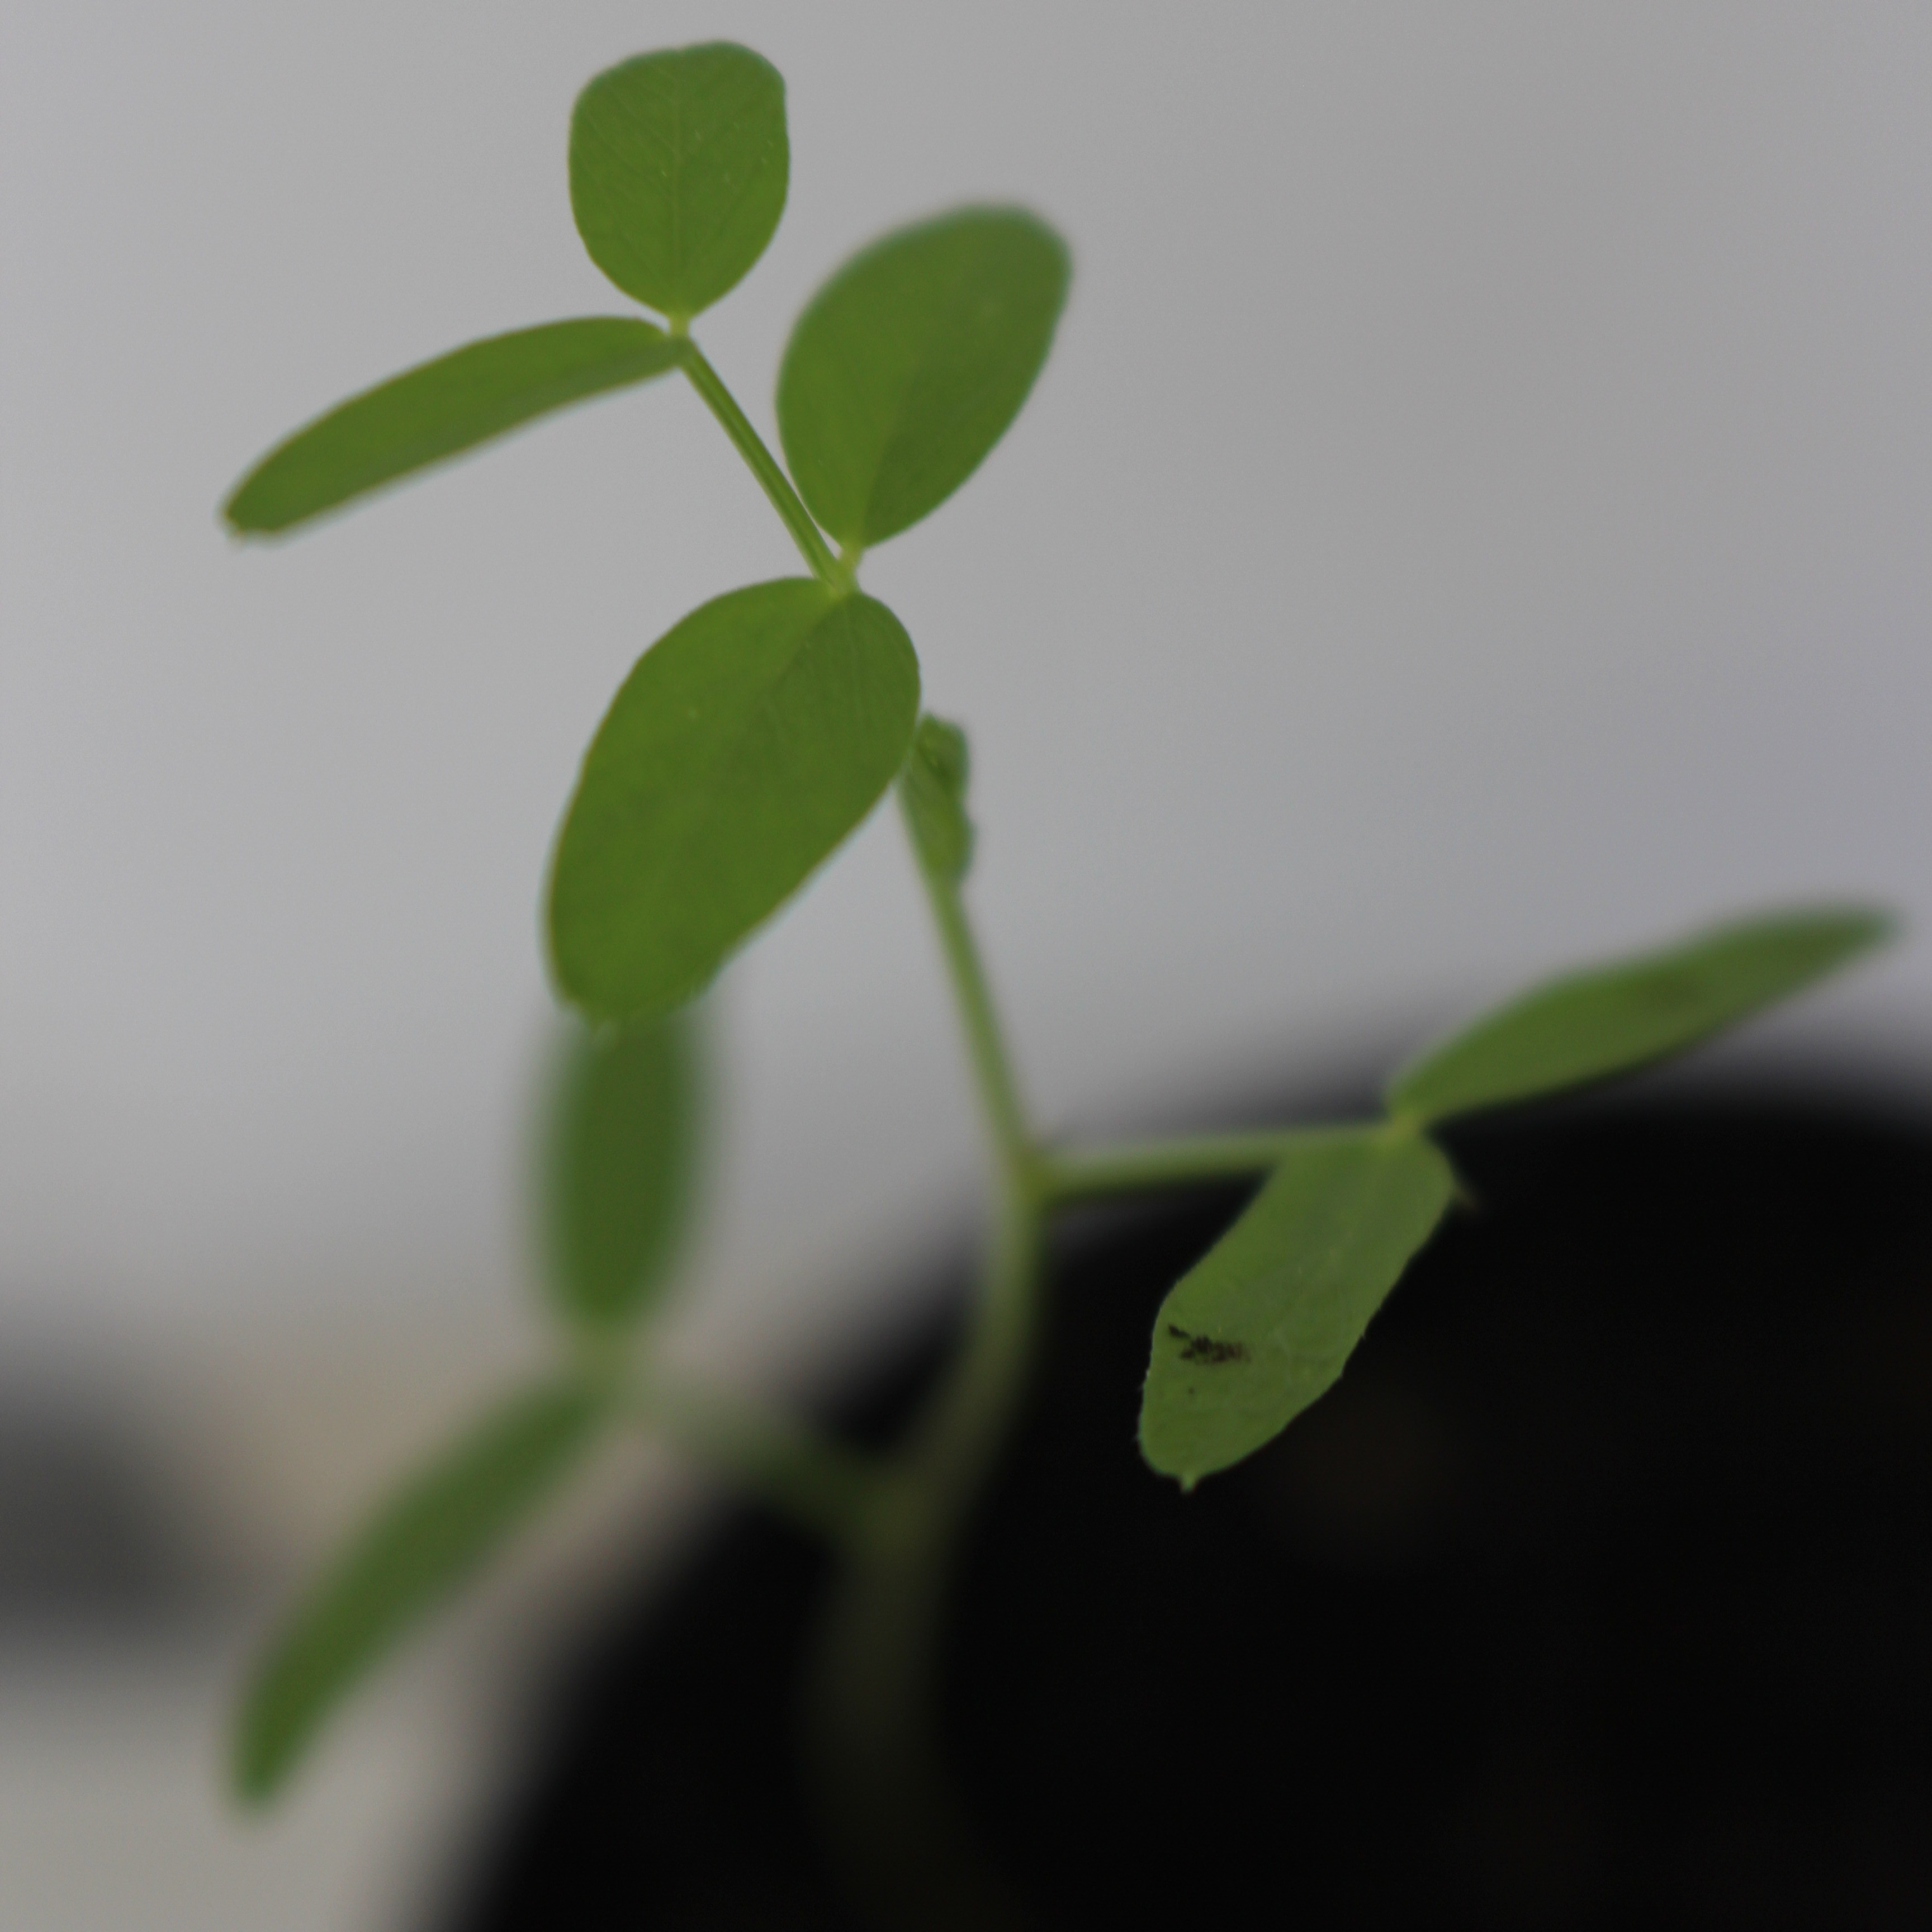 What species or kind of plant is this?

Vicia sativa
